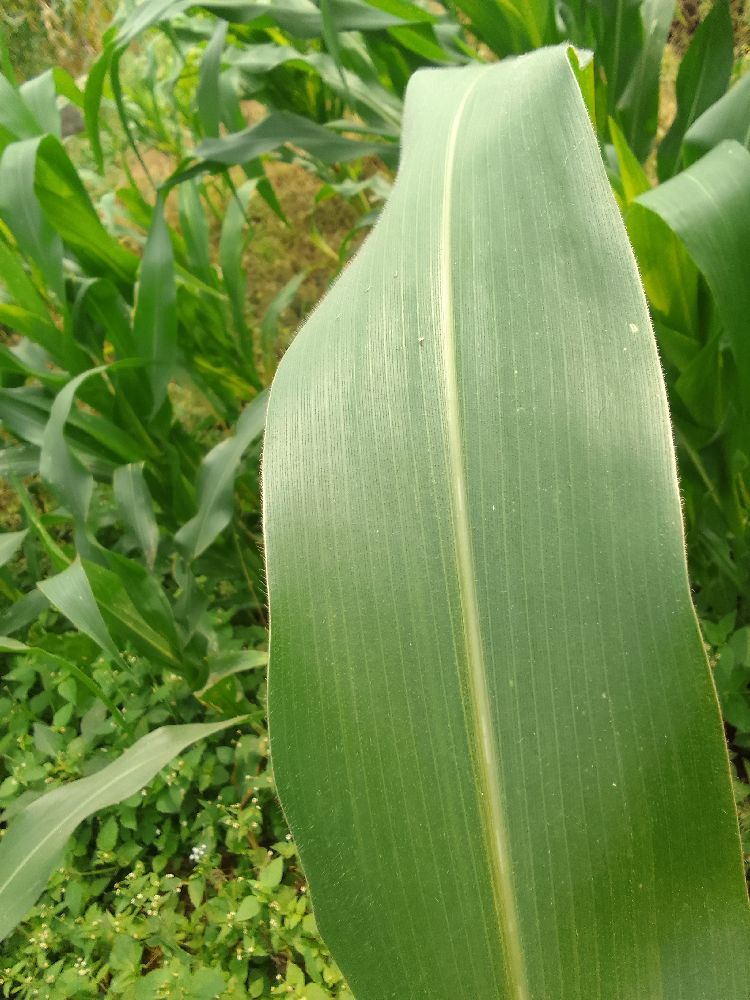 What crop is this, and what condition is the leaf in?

maize, healthy
